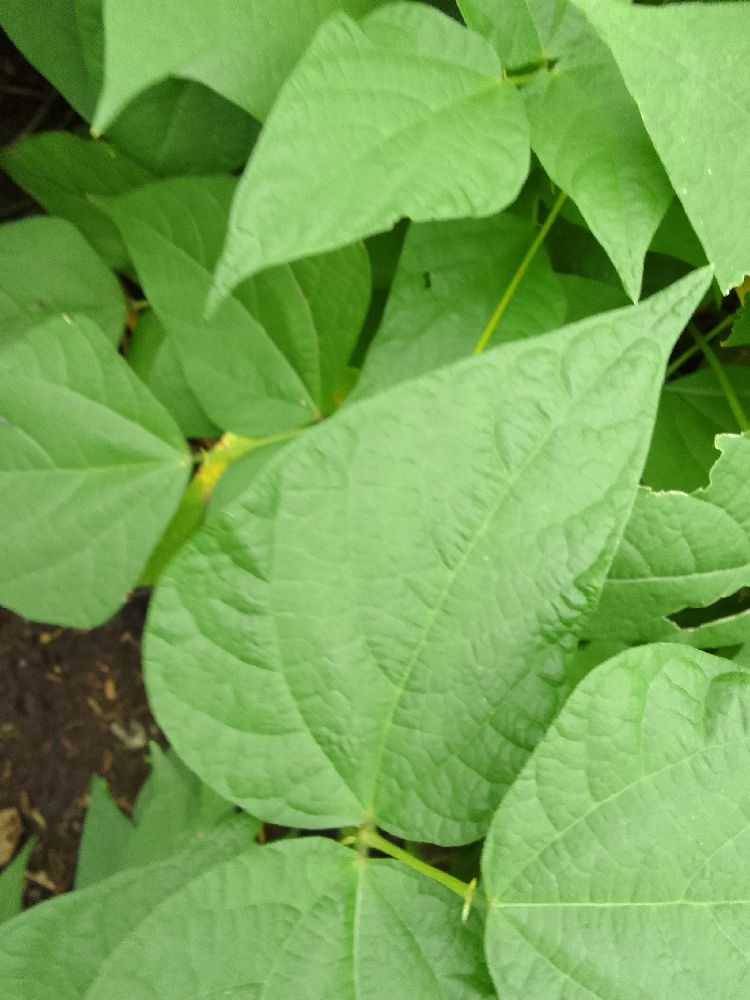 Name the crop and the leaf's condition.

common bean, healthy
